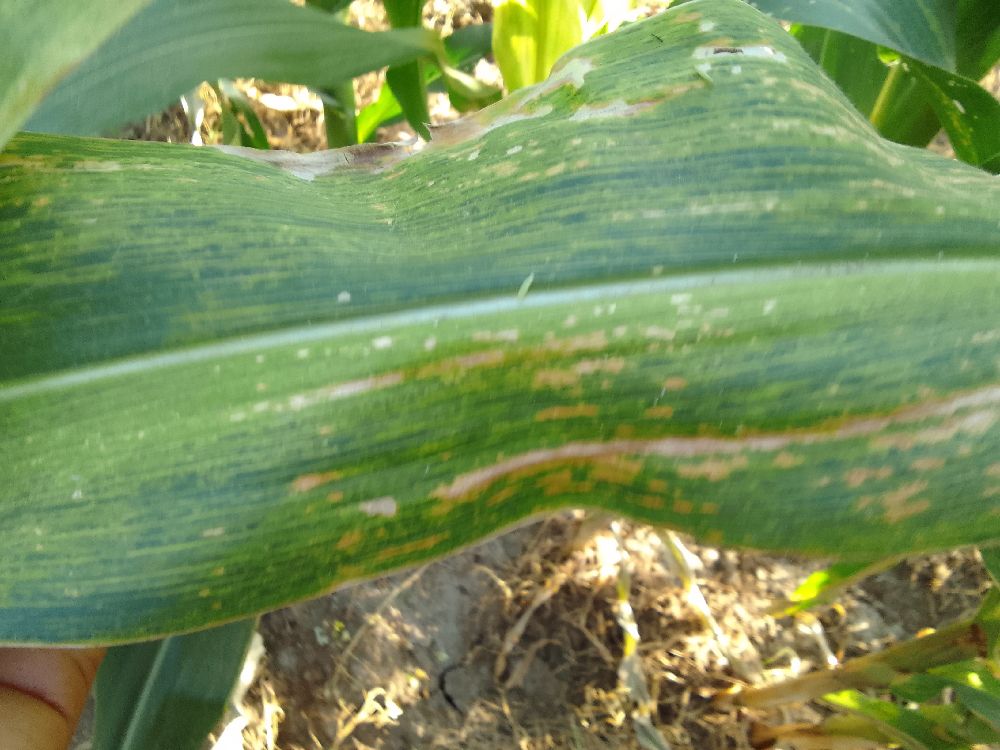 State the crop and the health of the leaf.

maize, maize lethal necrosis
